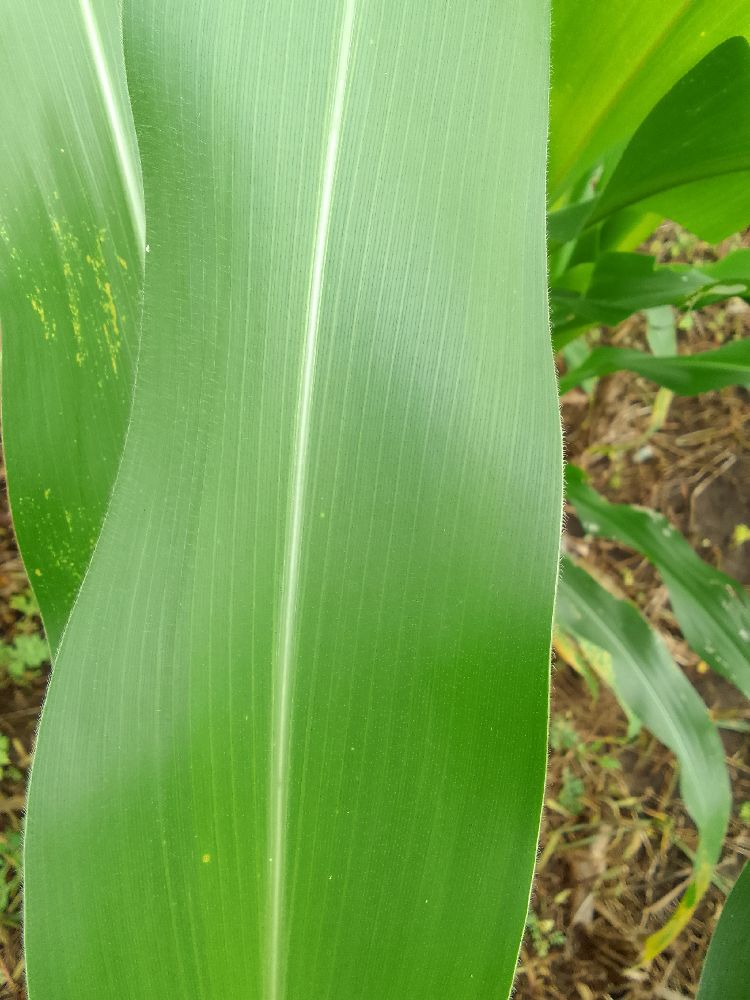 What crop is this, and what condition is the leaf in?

maize, healthy
